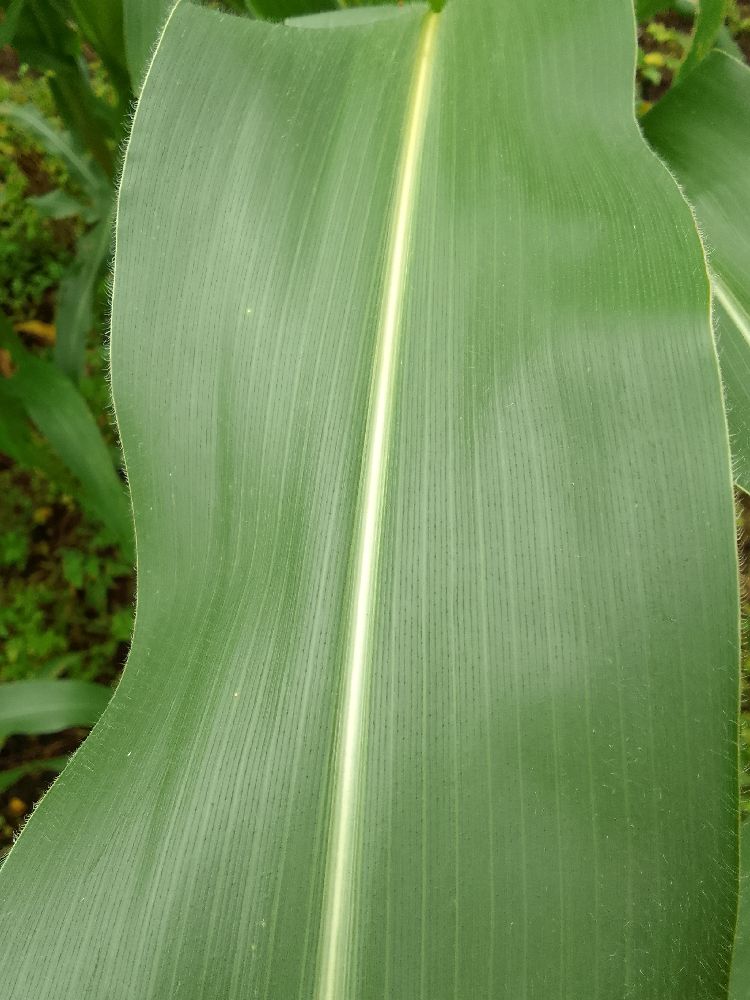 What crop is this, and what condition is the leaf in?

maize, healthy
